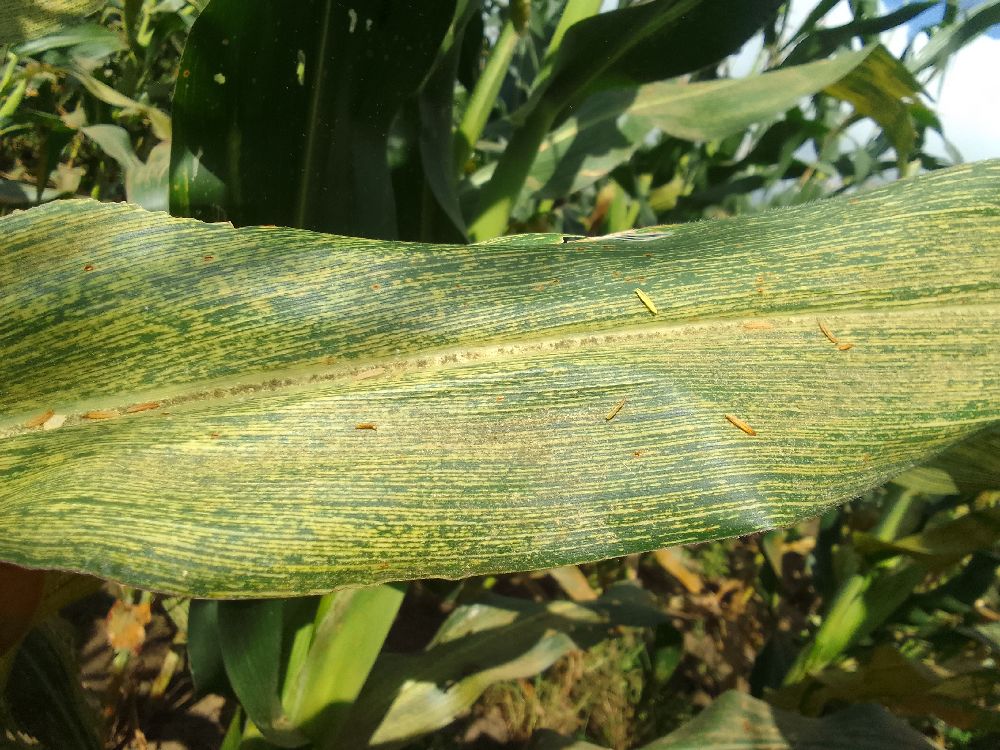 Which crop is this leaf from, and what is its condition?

maize, maize streak virus
